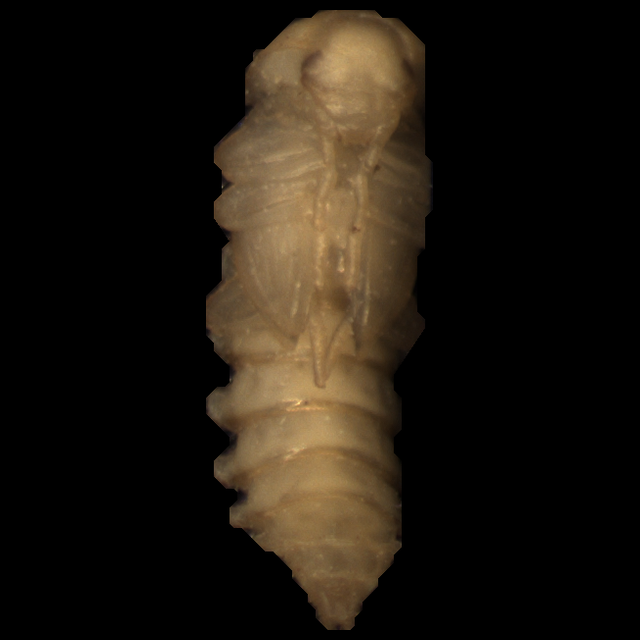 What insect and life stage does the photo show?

mealworm pupa
